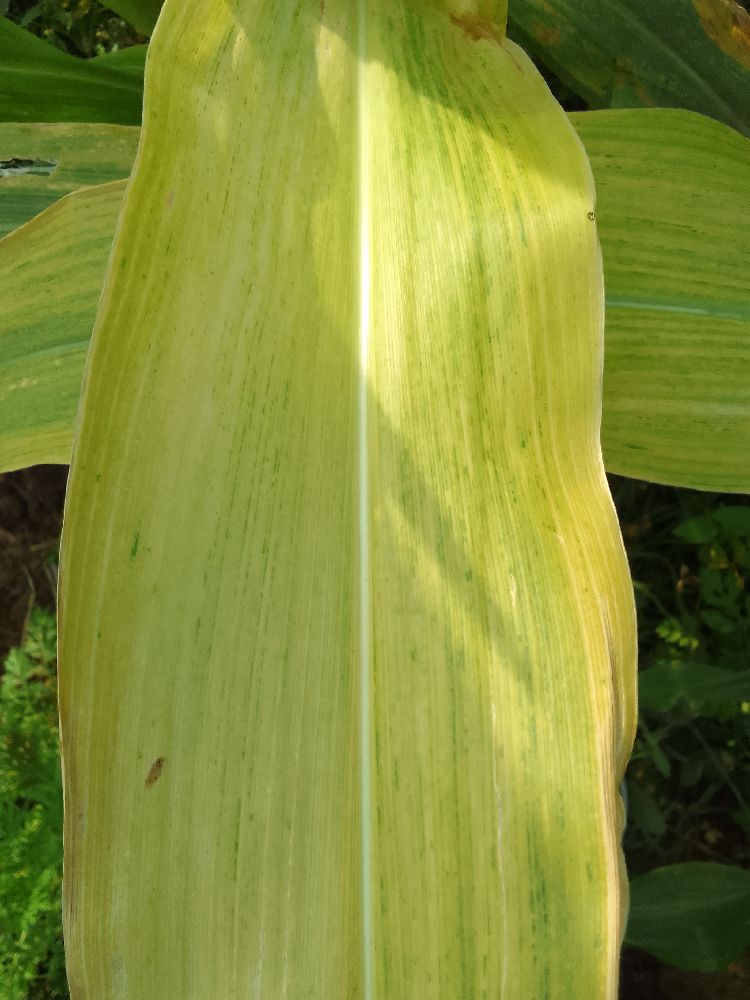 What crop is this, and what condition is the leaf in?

maize, maize lethal necrosis
